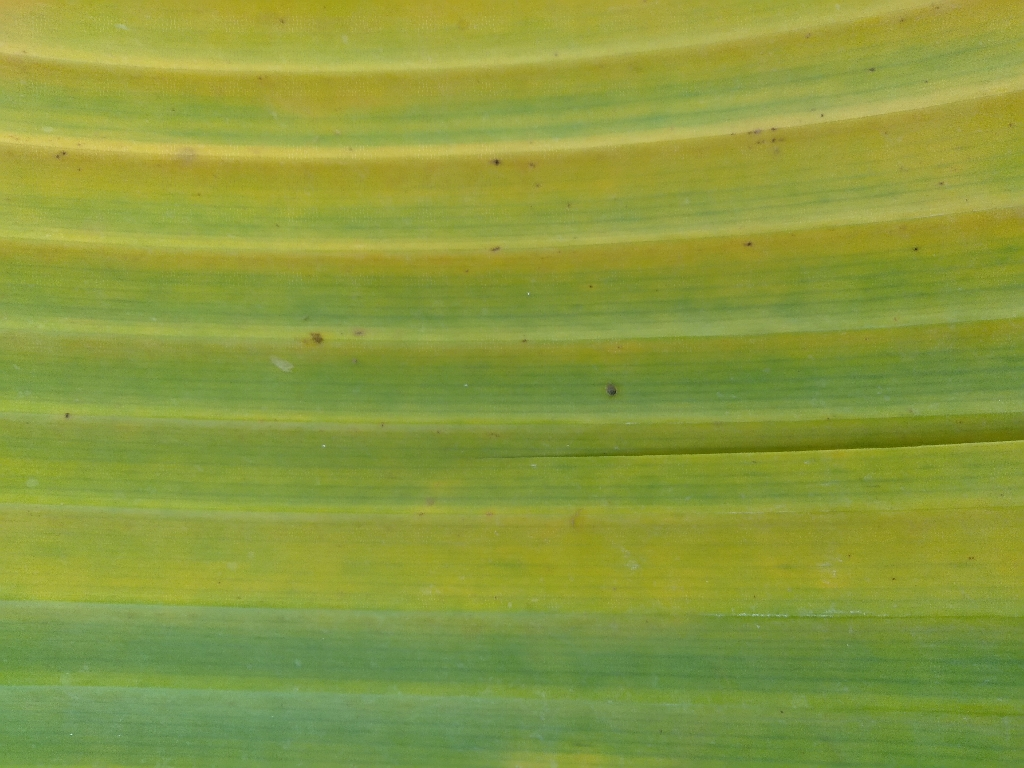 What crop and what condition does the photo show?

banana, fusarium wilt race 1
